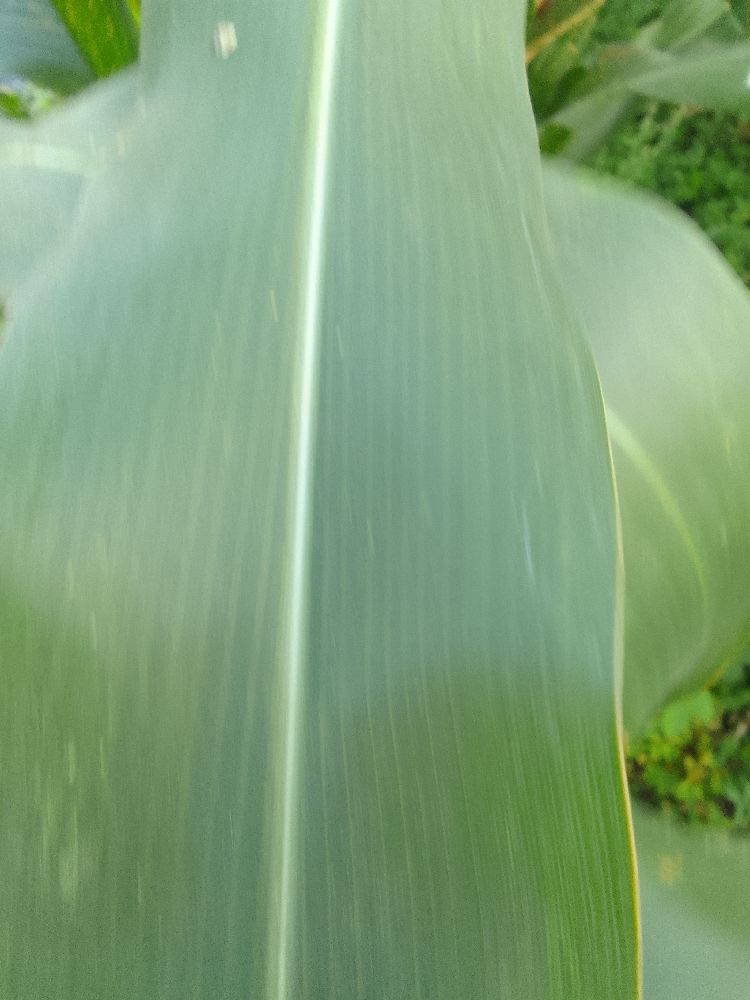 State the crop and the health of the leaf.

maize, healthy
